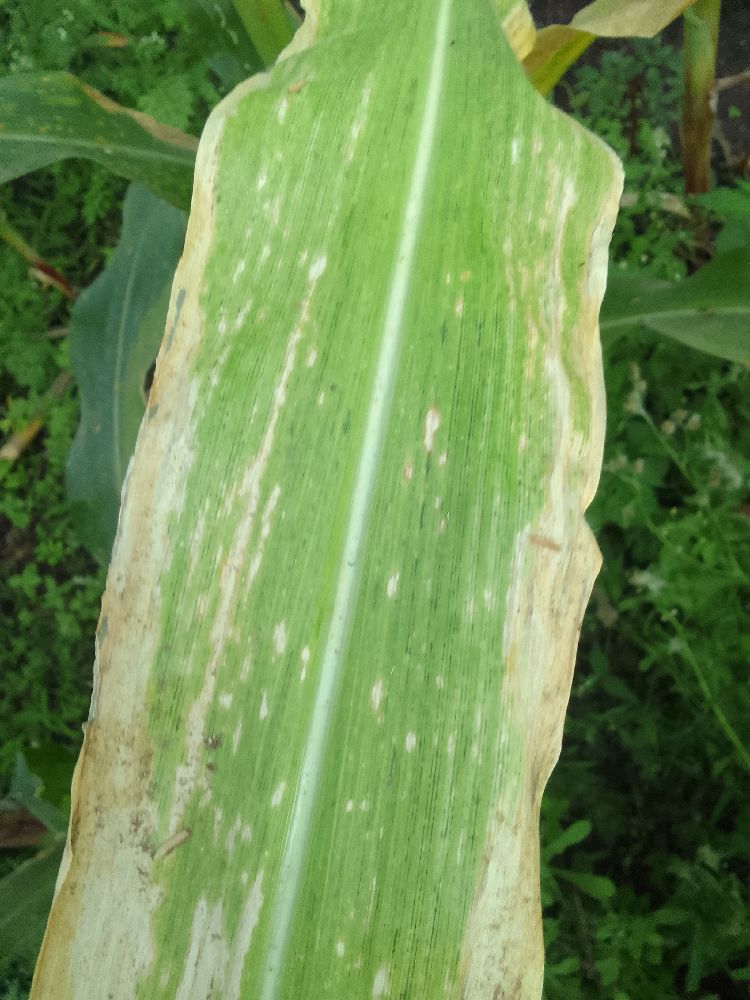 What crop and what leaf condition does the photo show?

maize, maize lethal necrosis
